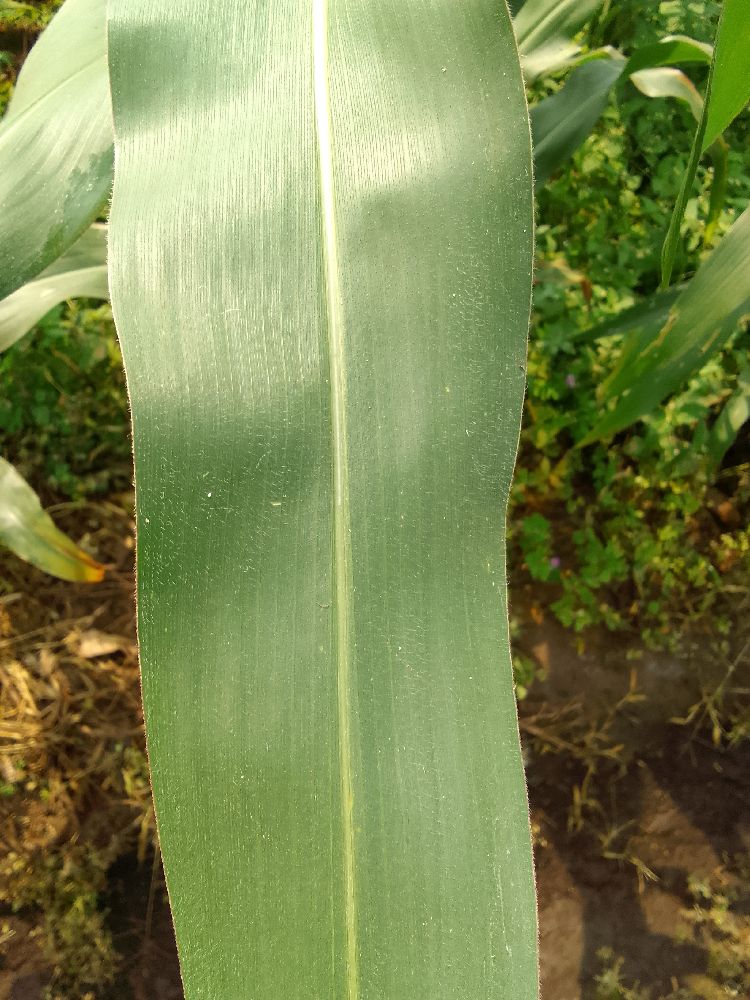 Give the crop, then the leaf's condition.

maize, healthy
